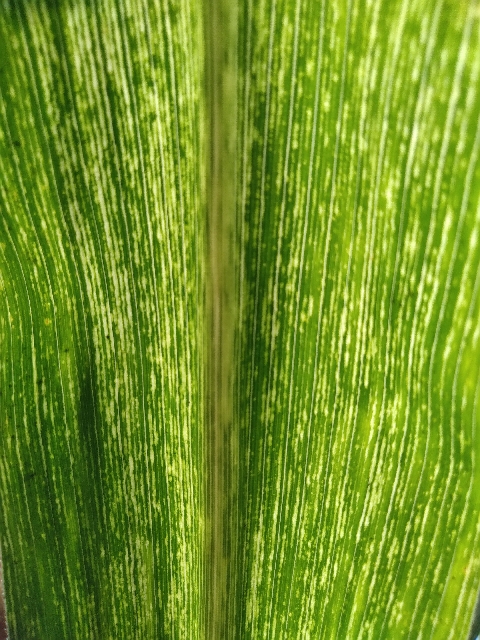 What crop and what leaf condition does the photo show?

maize, maize streak virus
